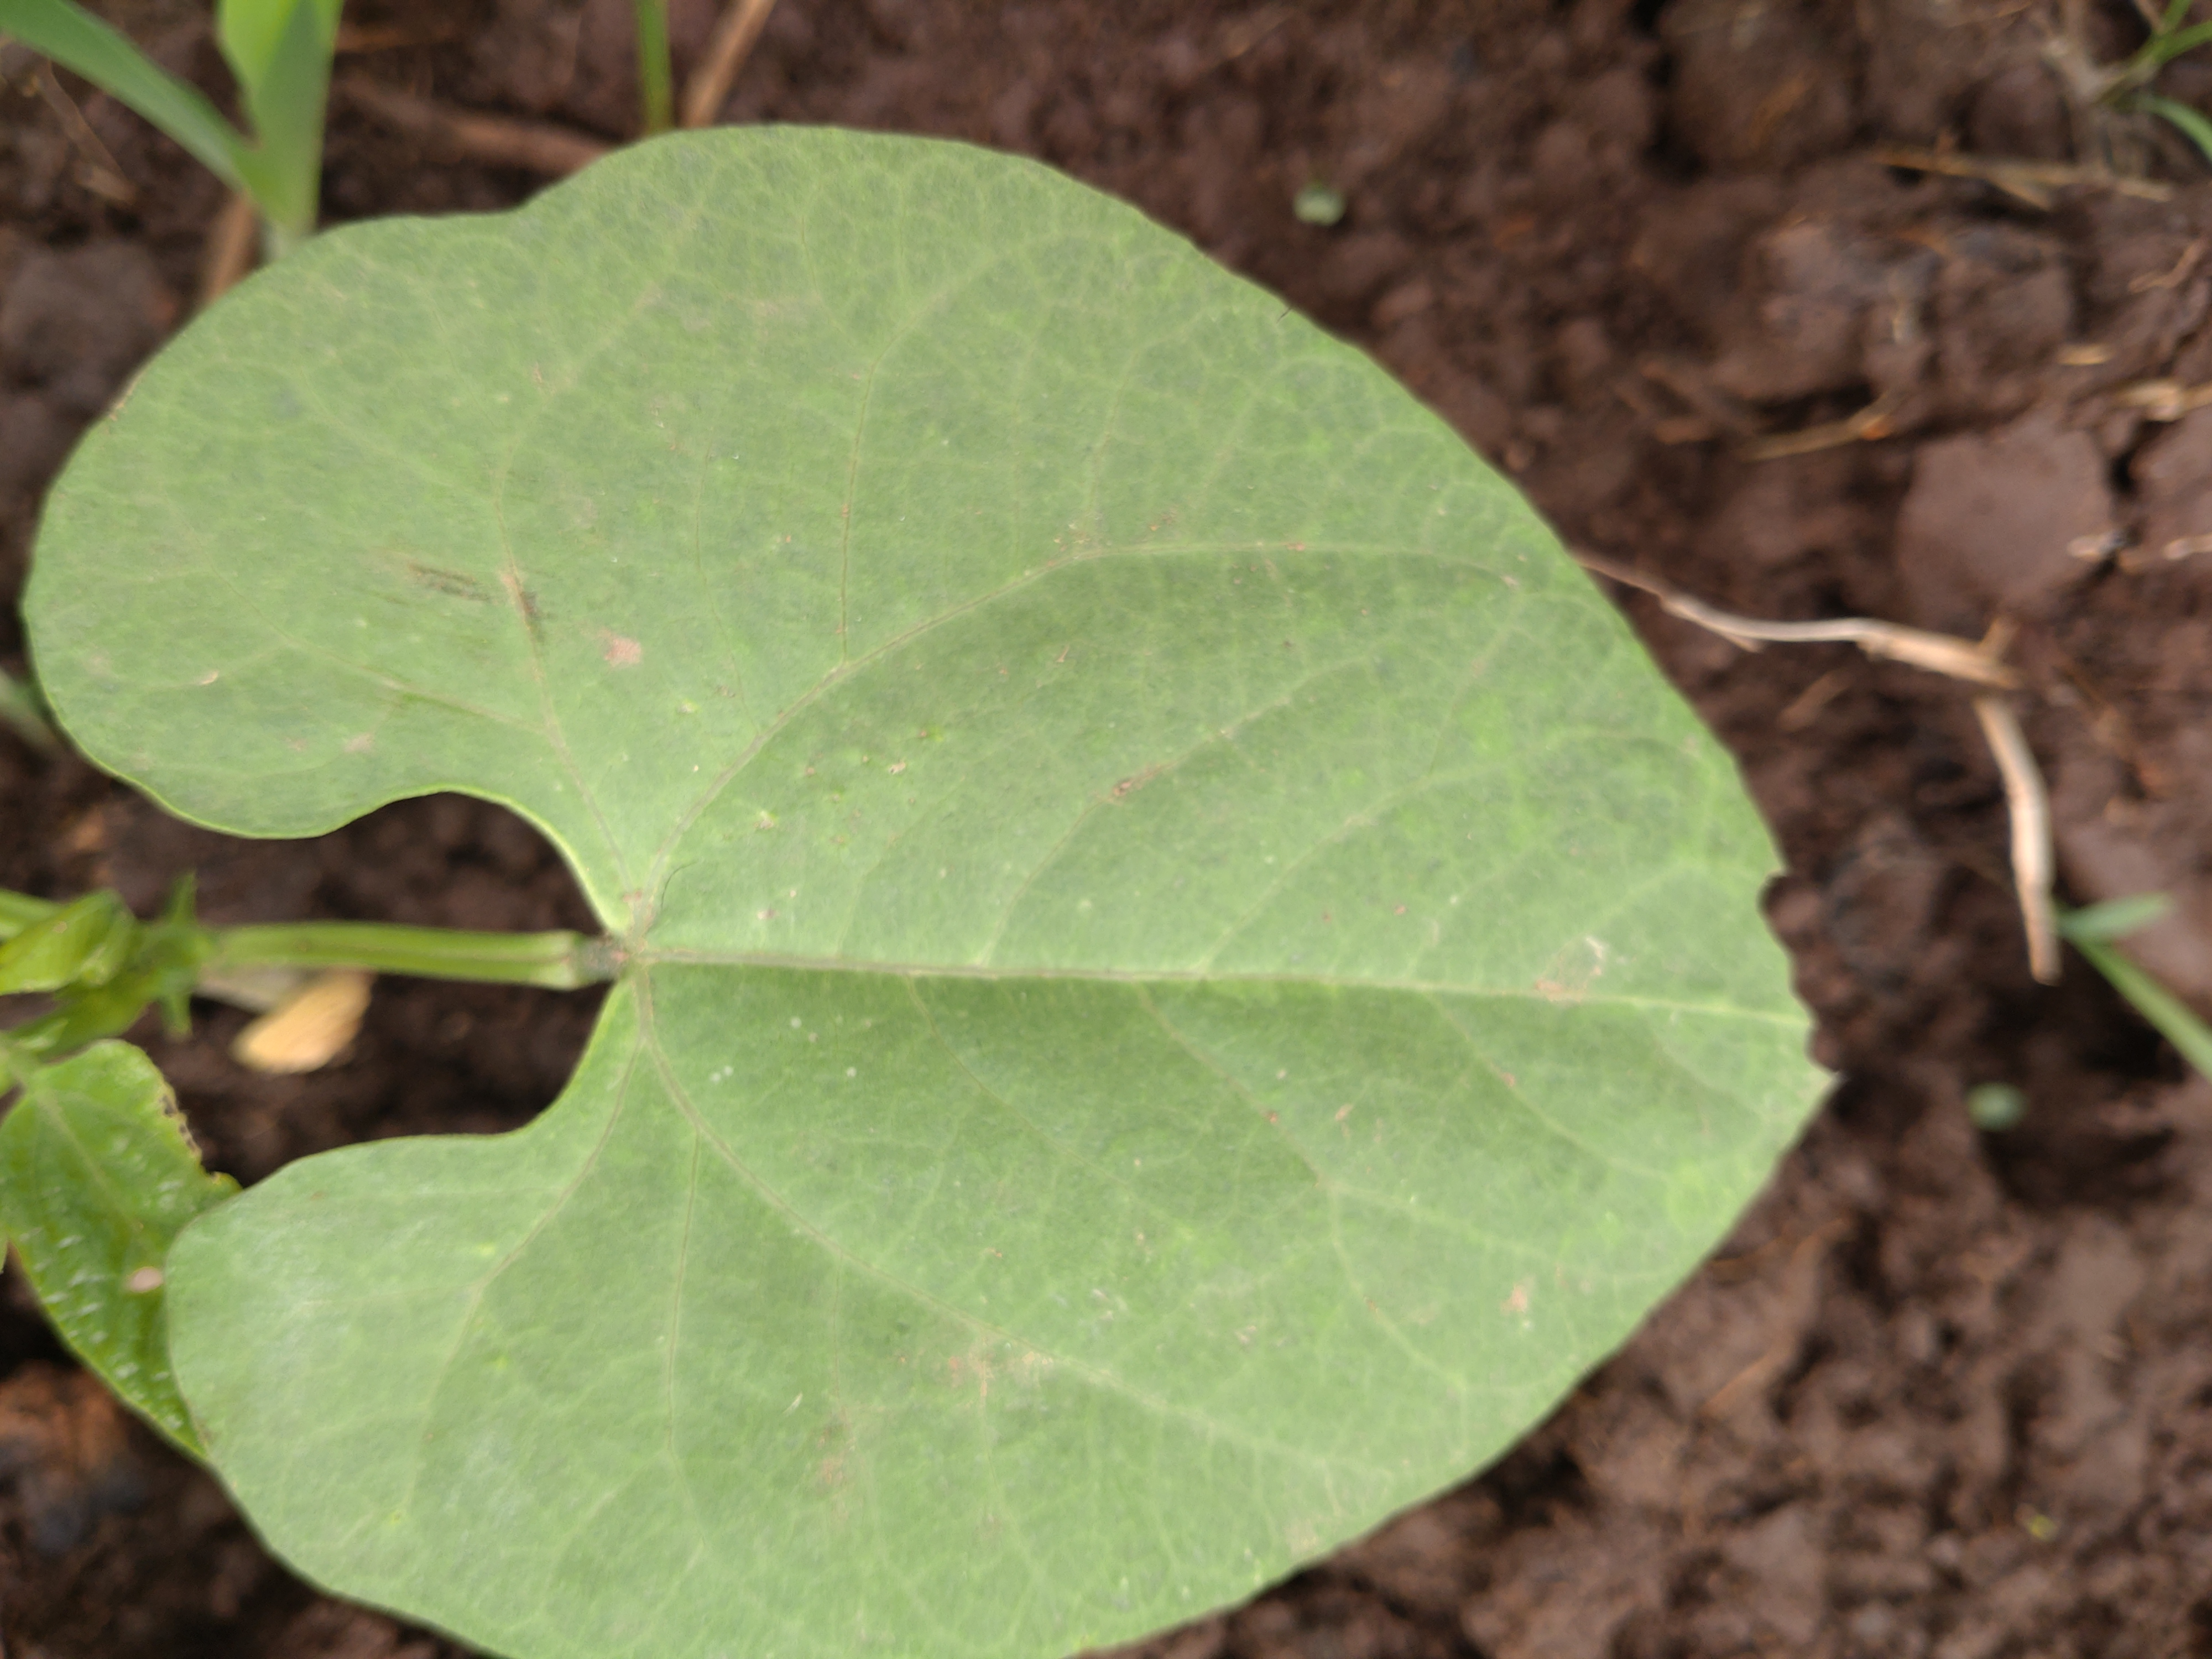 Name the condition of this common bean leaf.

healthy
